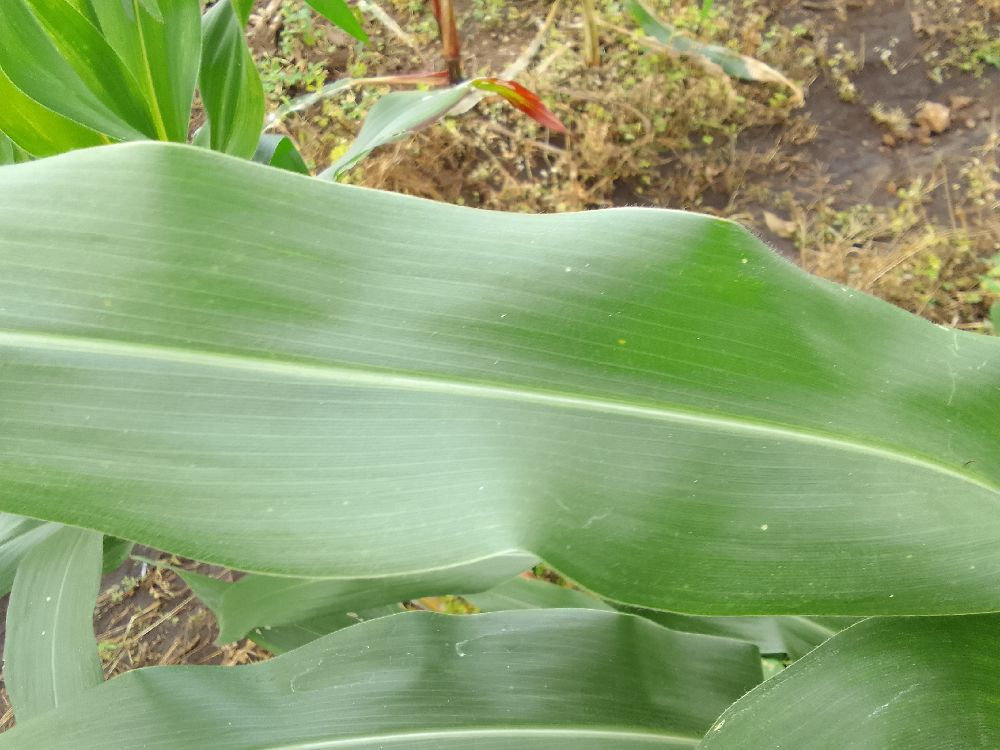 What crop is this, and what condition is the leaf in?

maize, healthy
